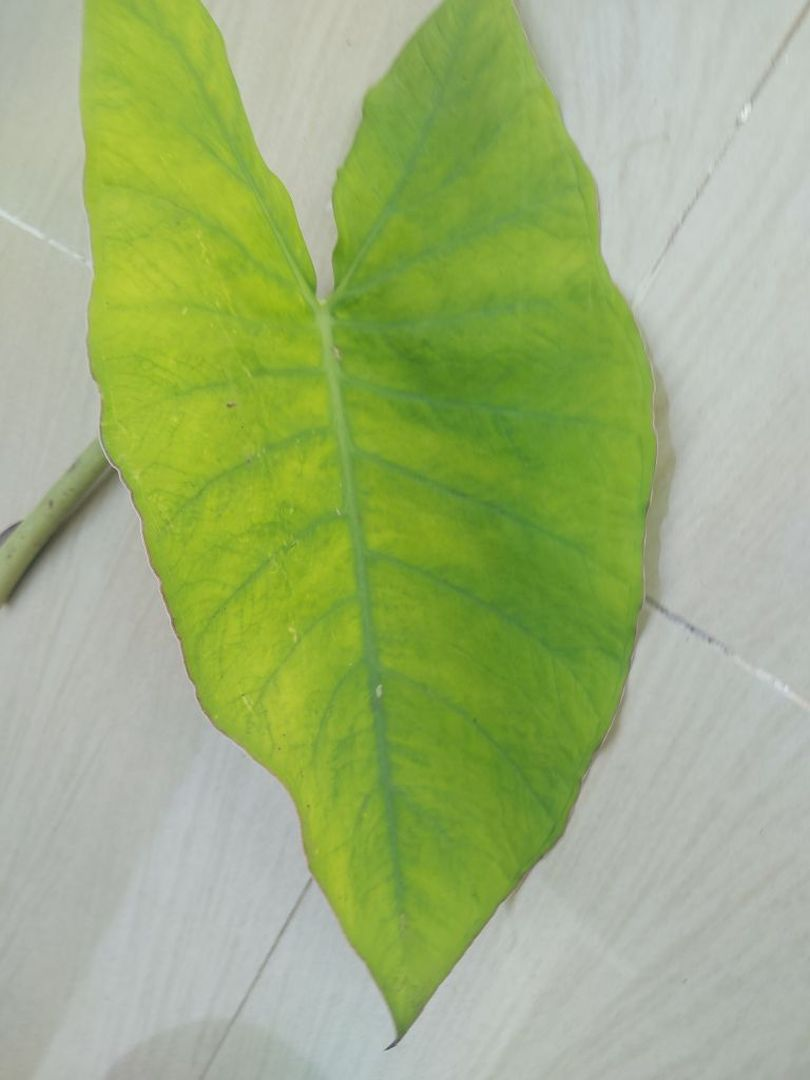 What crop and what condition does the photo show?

taro, mosaic
